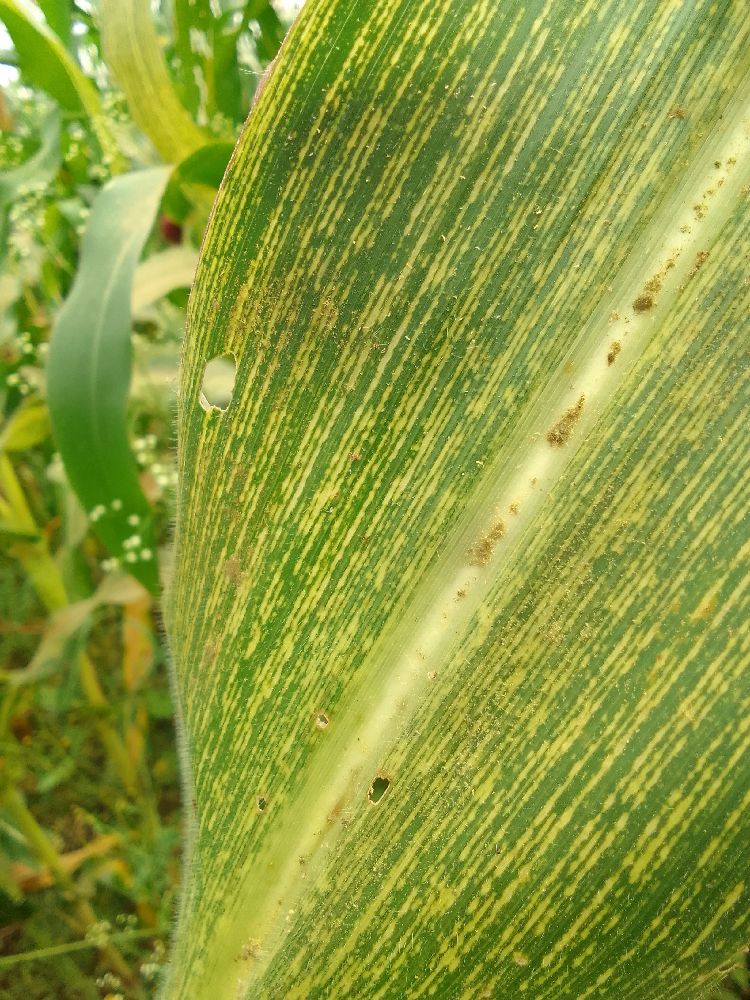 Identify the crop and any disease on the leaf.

maize, maize streak virus
